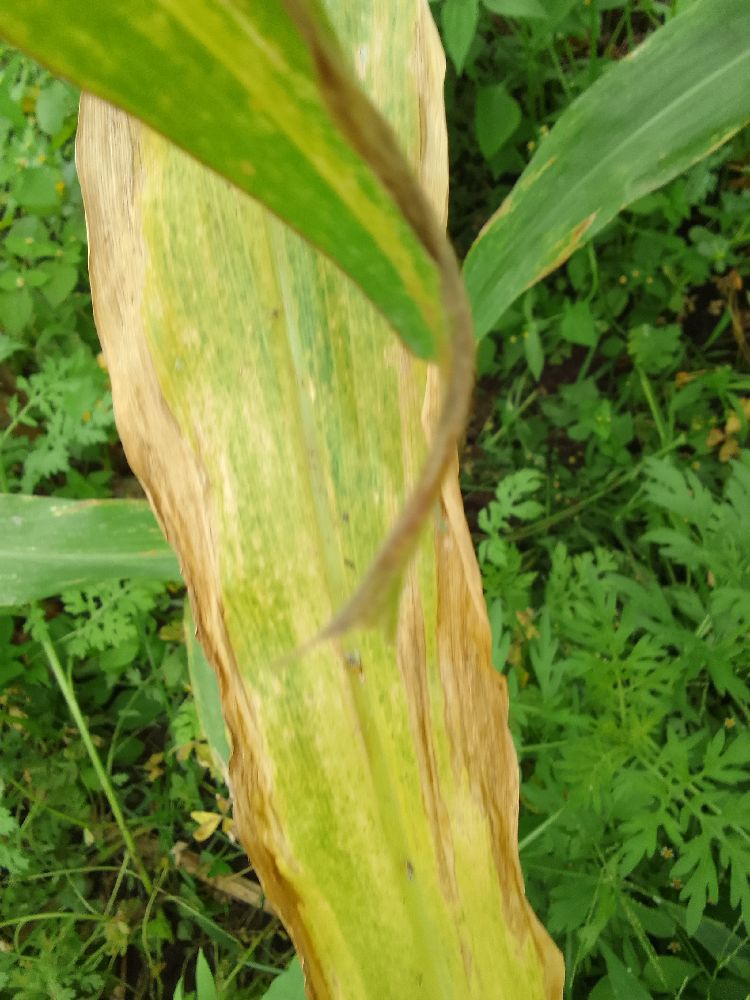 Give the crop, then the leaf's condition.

maize, maize lethal necrosis
